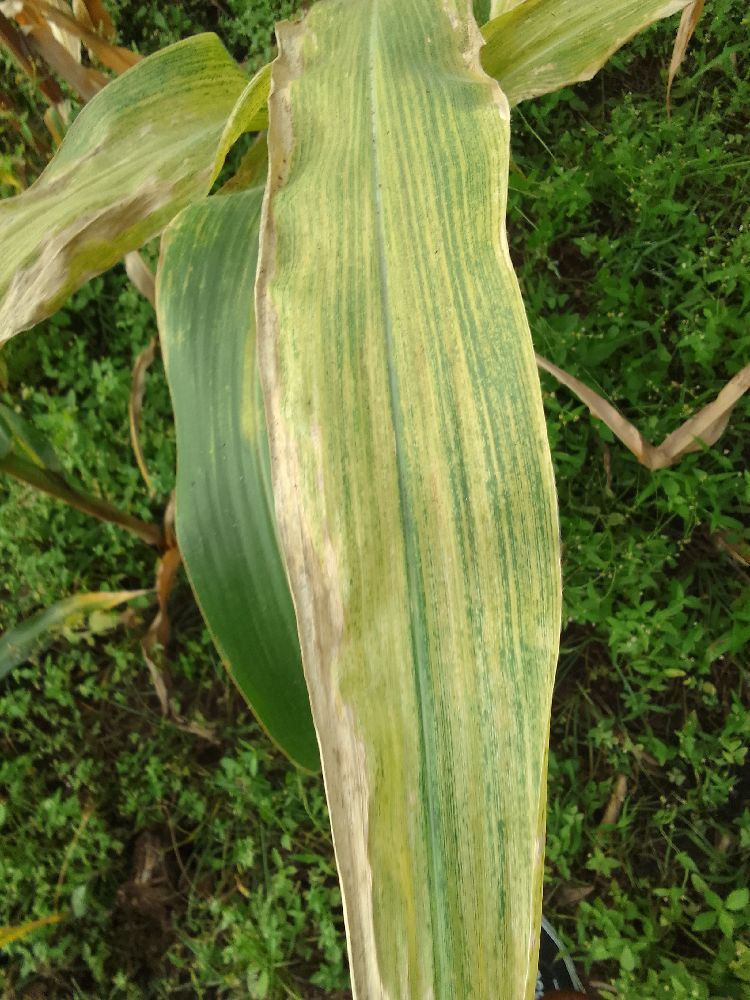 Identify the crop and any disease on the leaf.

maize, maize lethal necrosis
